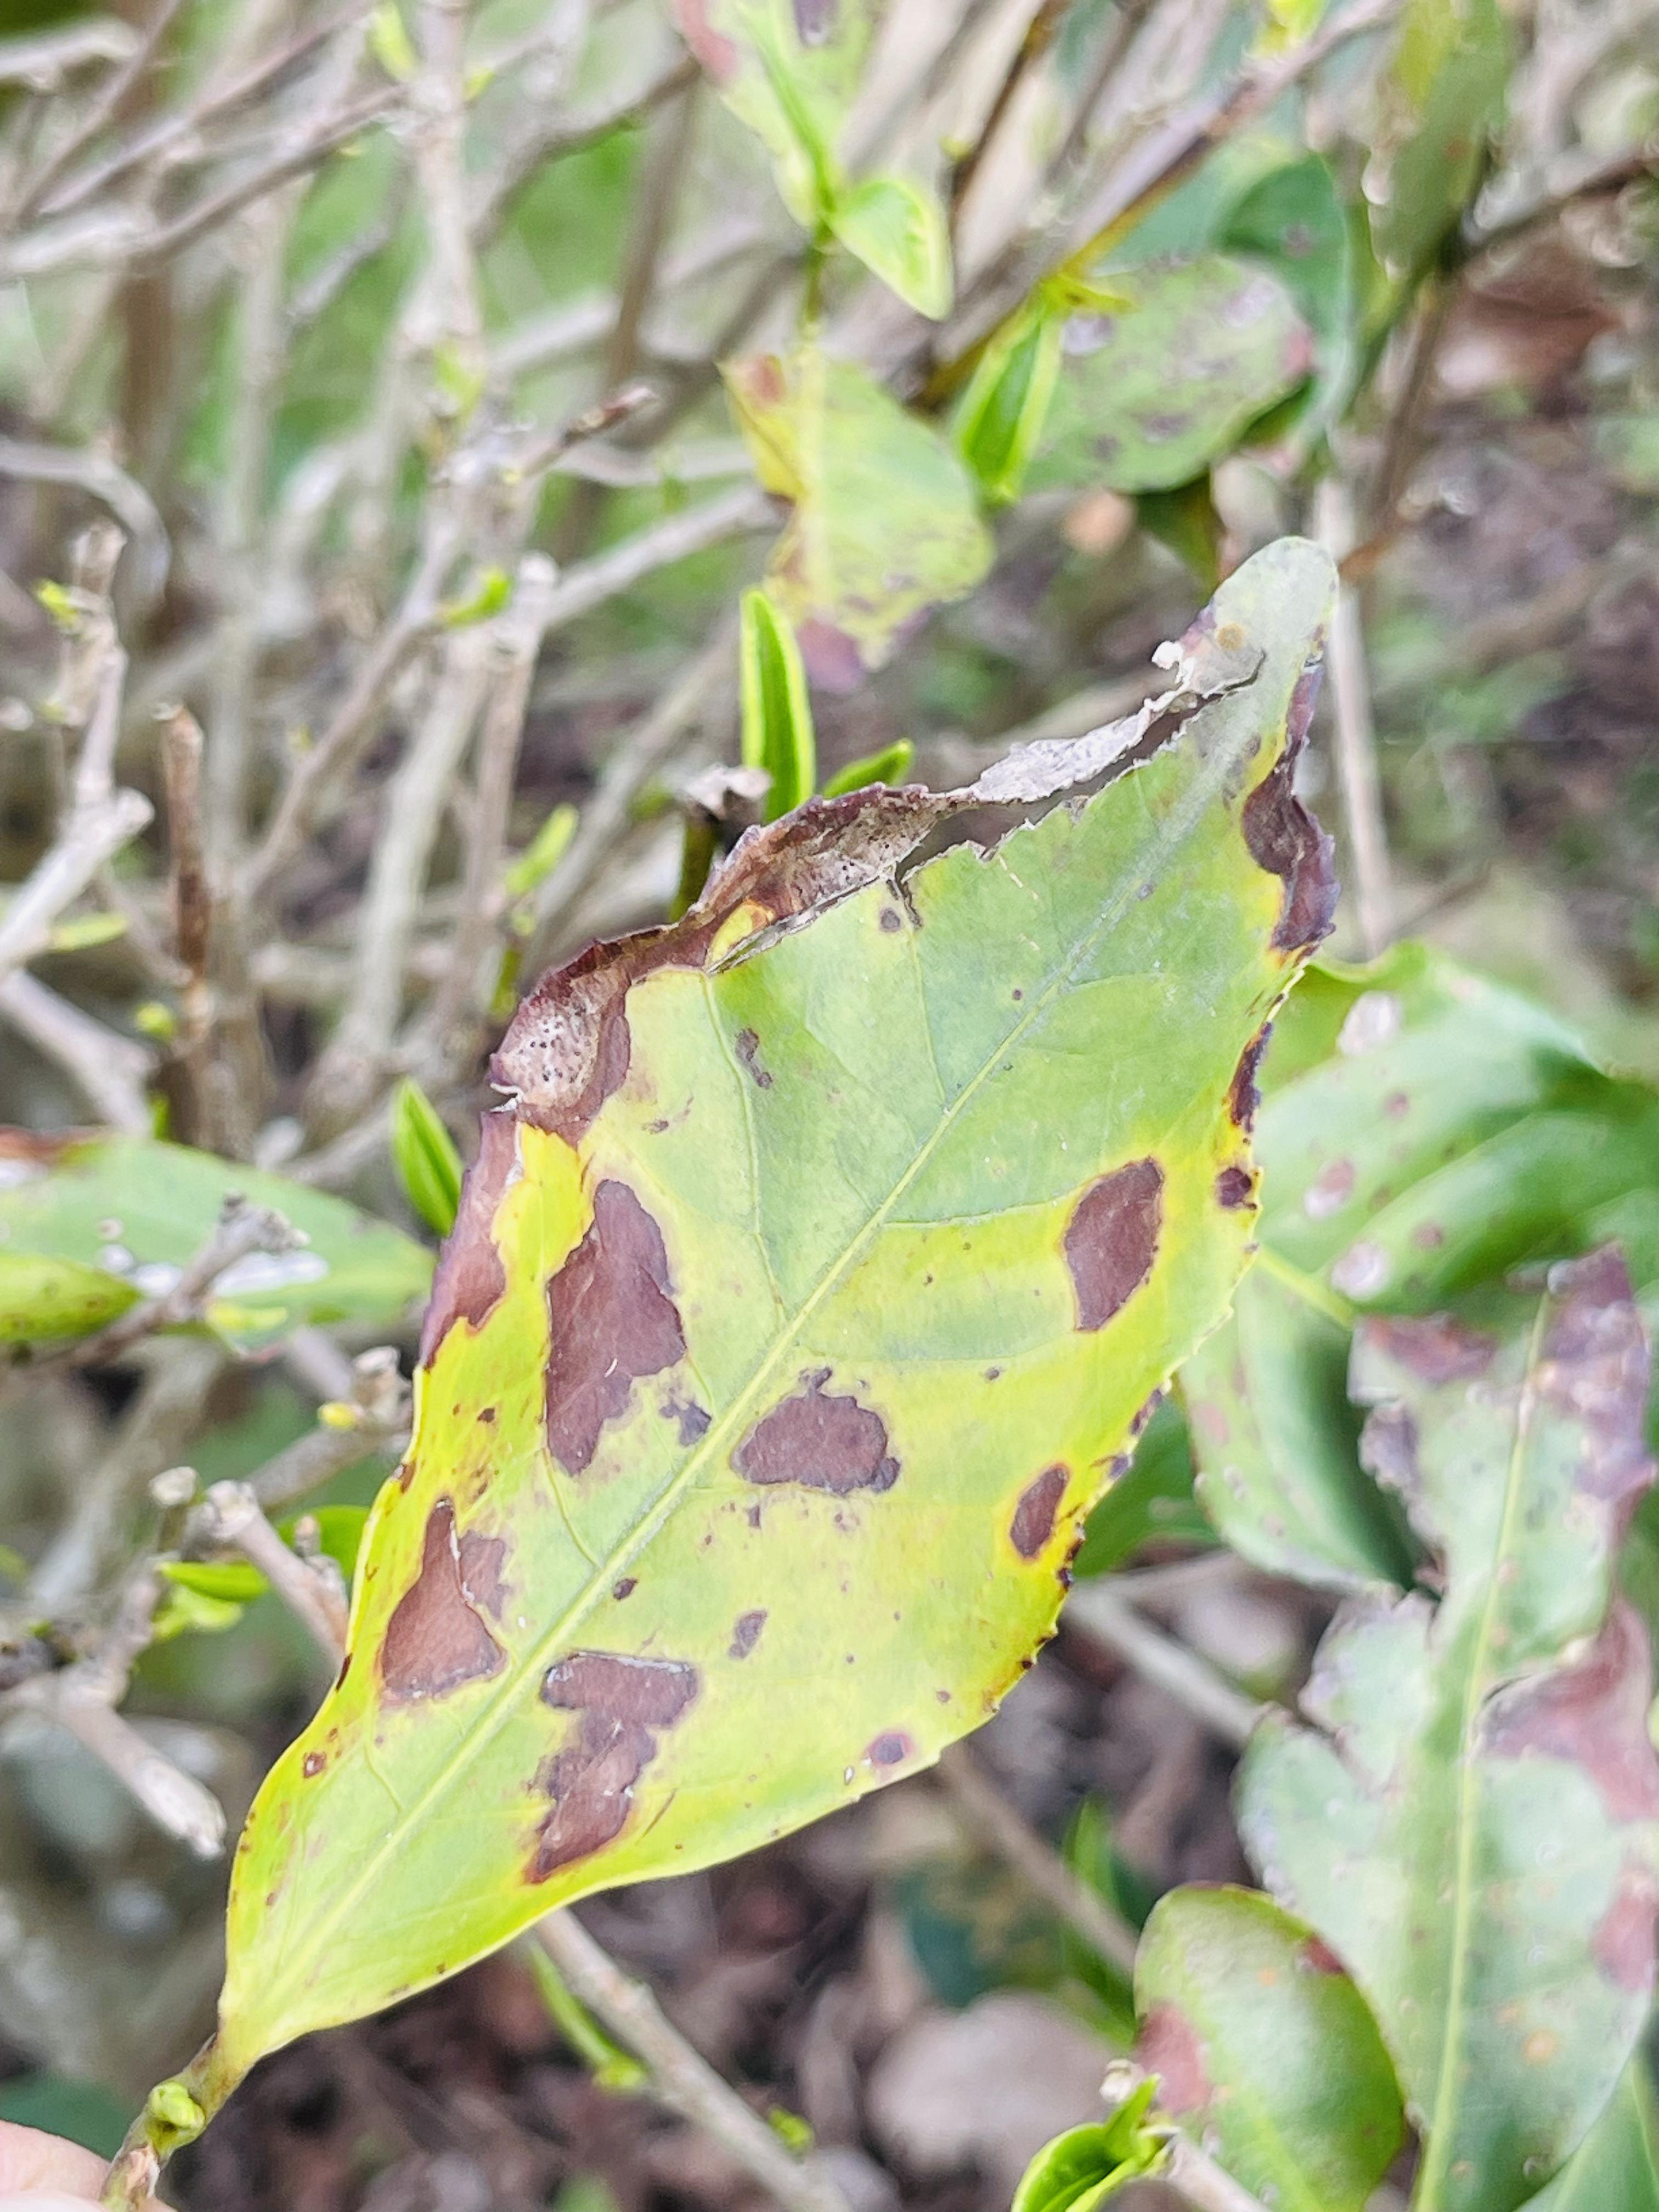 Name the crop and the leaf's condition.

tea, blight
